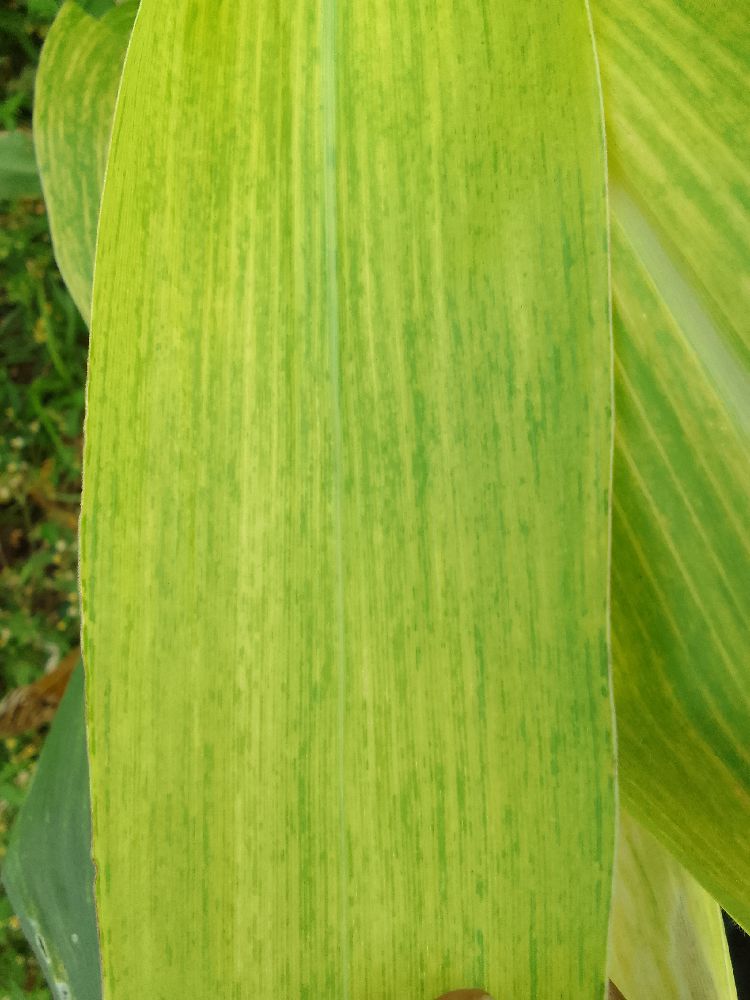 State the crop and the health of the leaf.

maize, maize lethal necrosis
